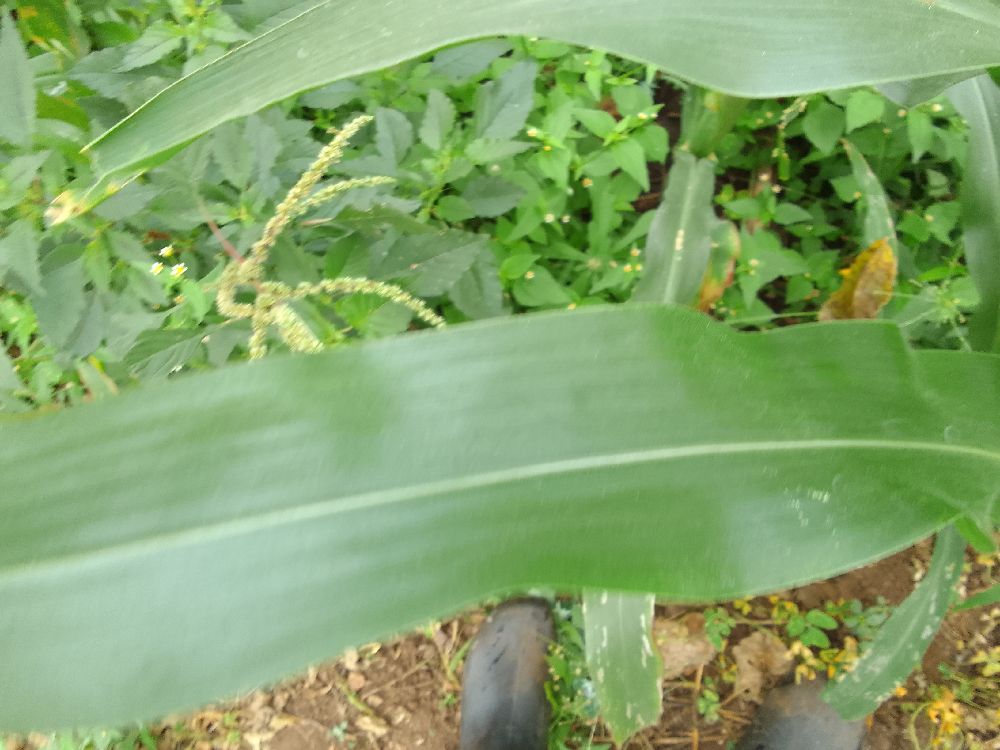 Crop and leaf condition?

maize, healthy
